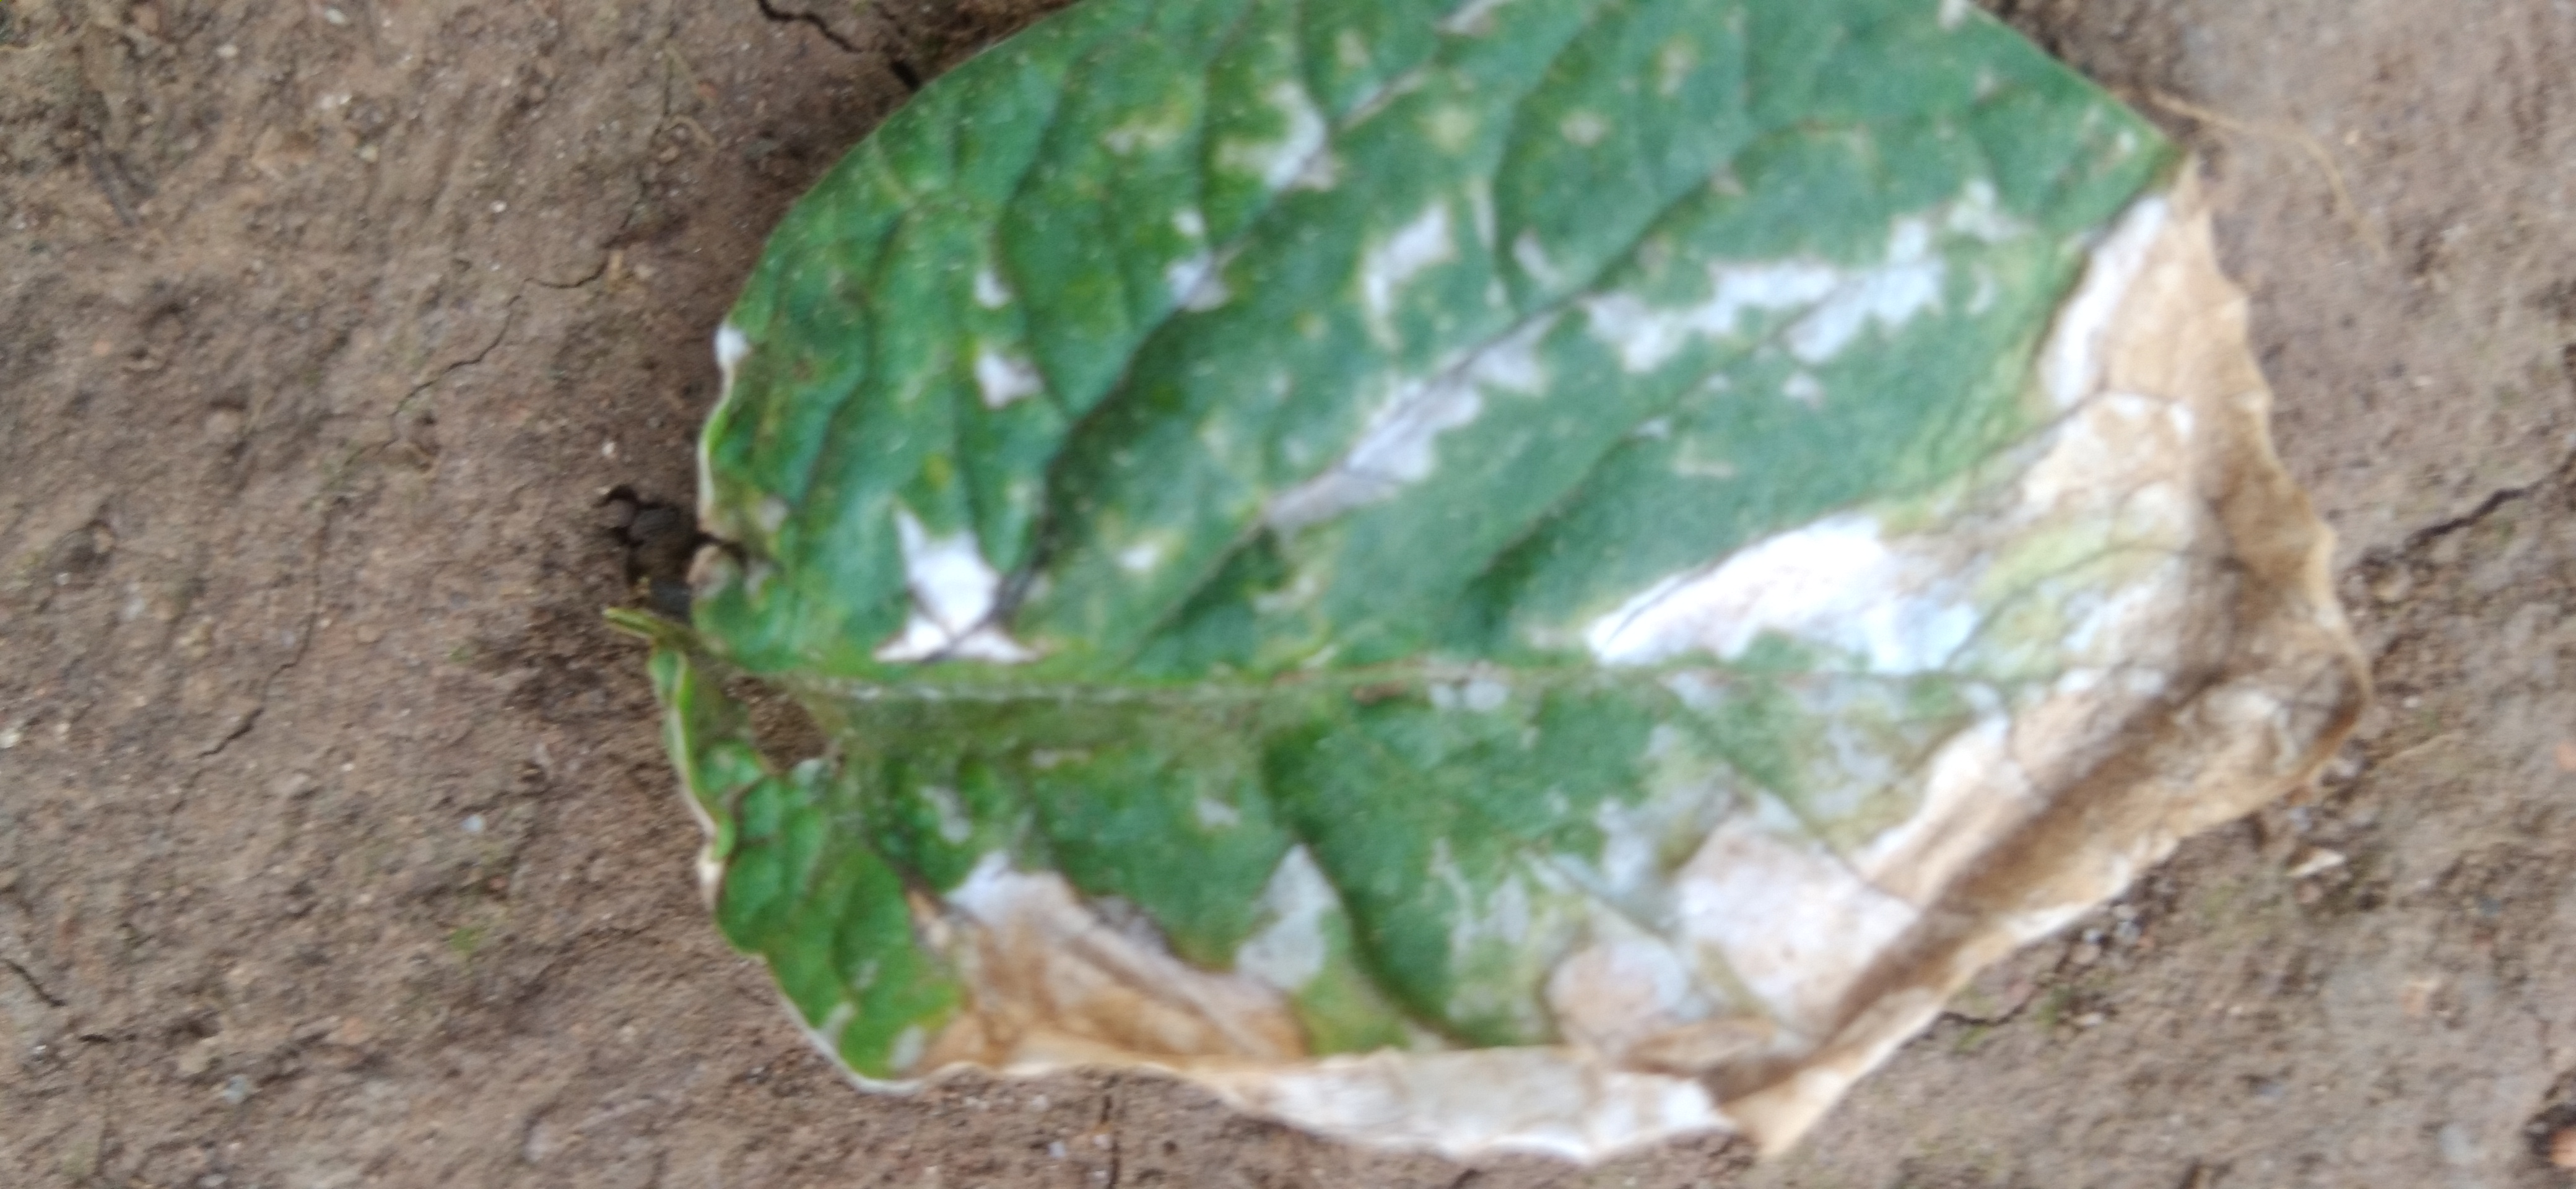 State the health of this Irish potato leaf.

early blight
